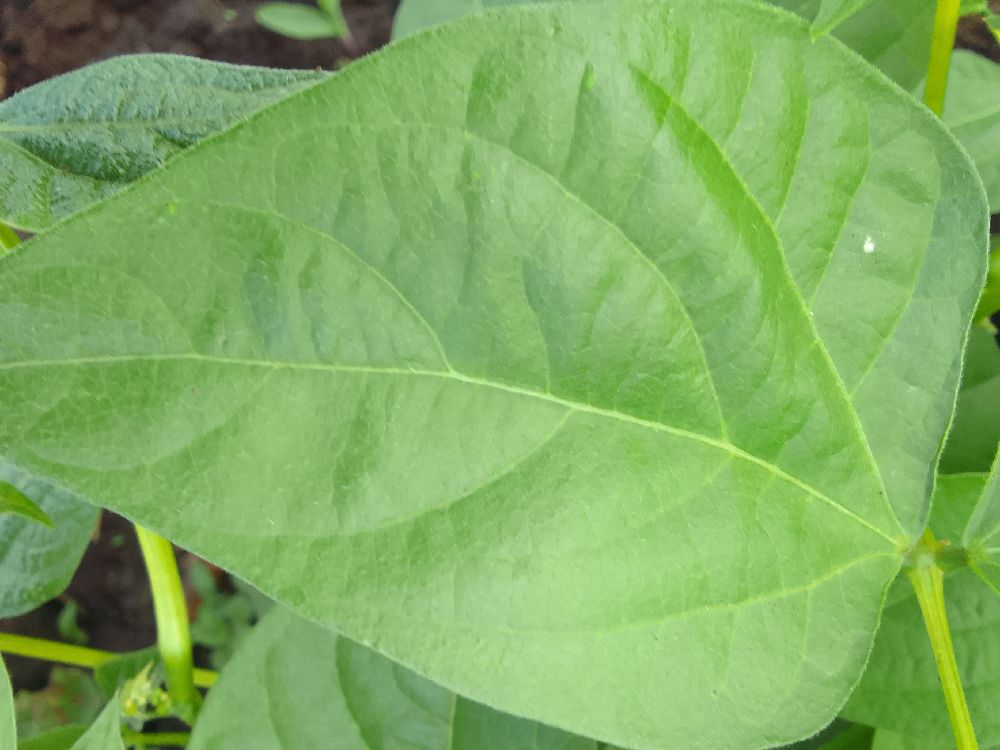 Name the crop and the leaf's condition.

common bean, healthy
